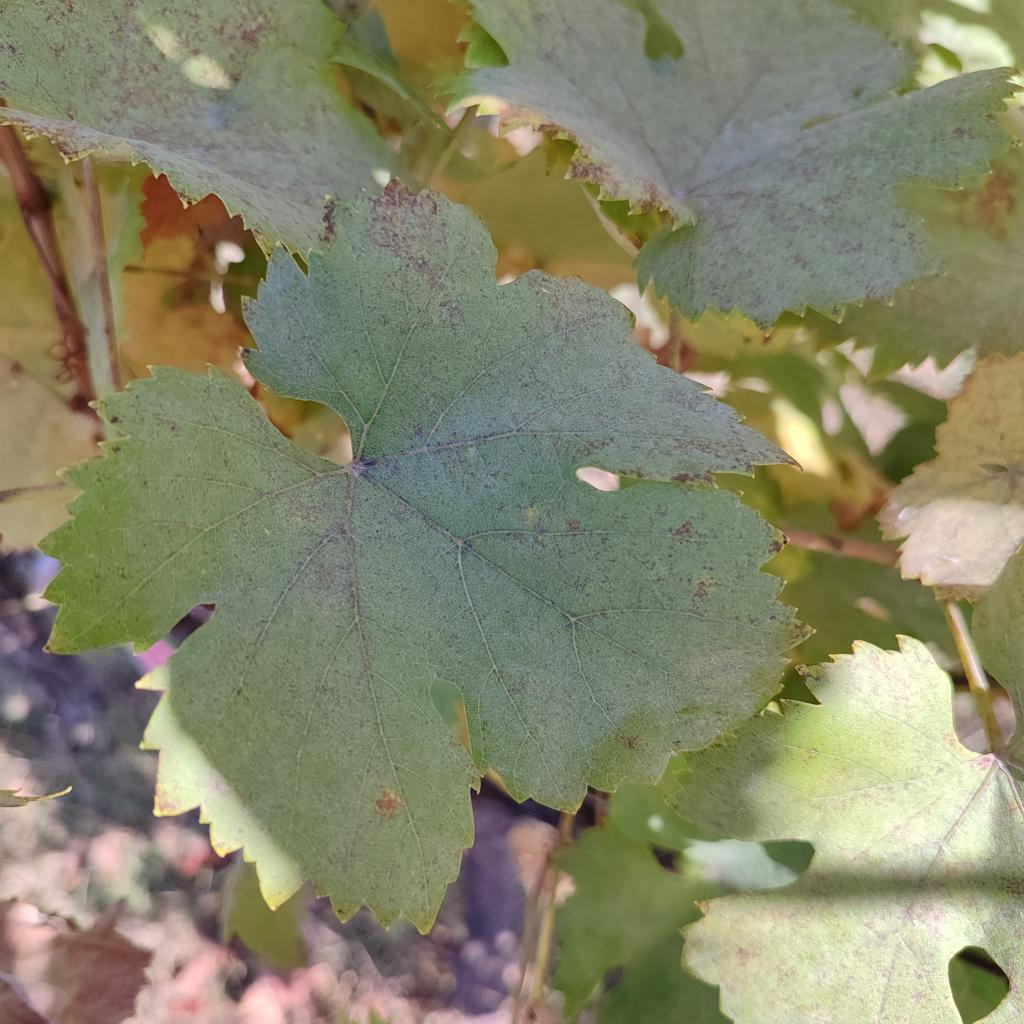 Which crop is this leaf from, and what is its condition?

grapevine, powdery mildew
